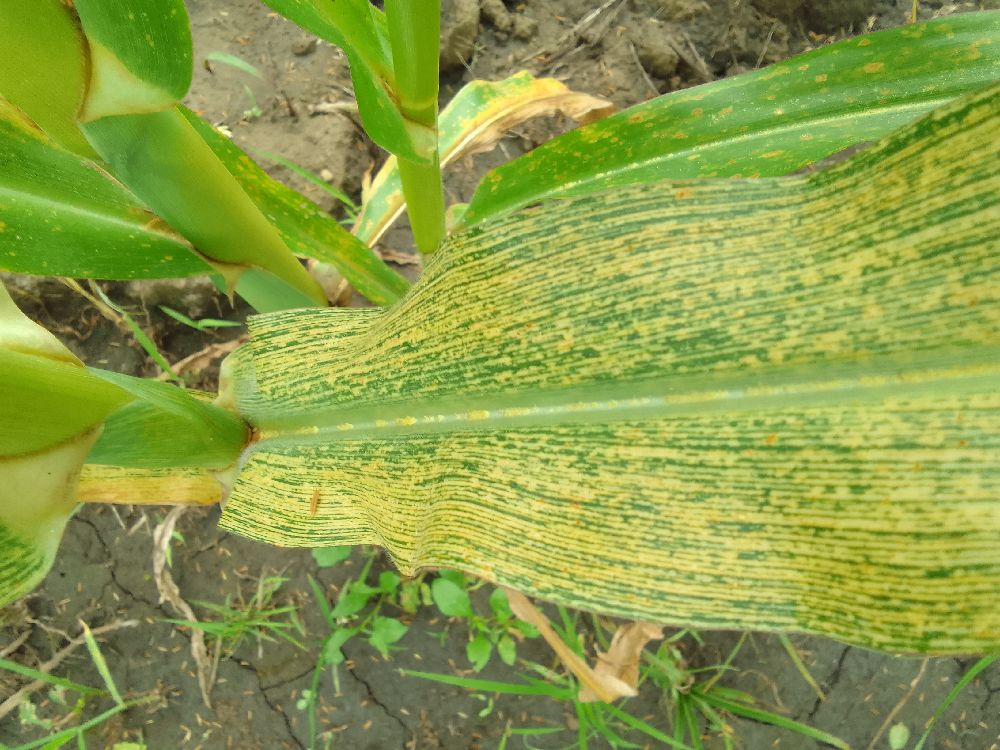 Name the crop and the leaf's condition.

maize, maize streak virus
